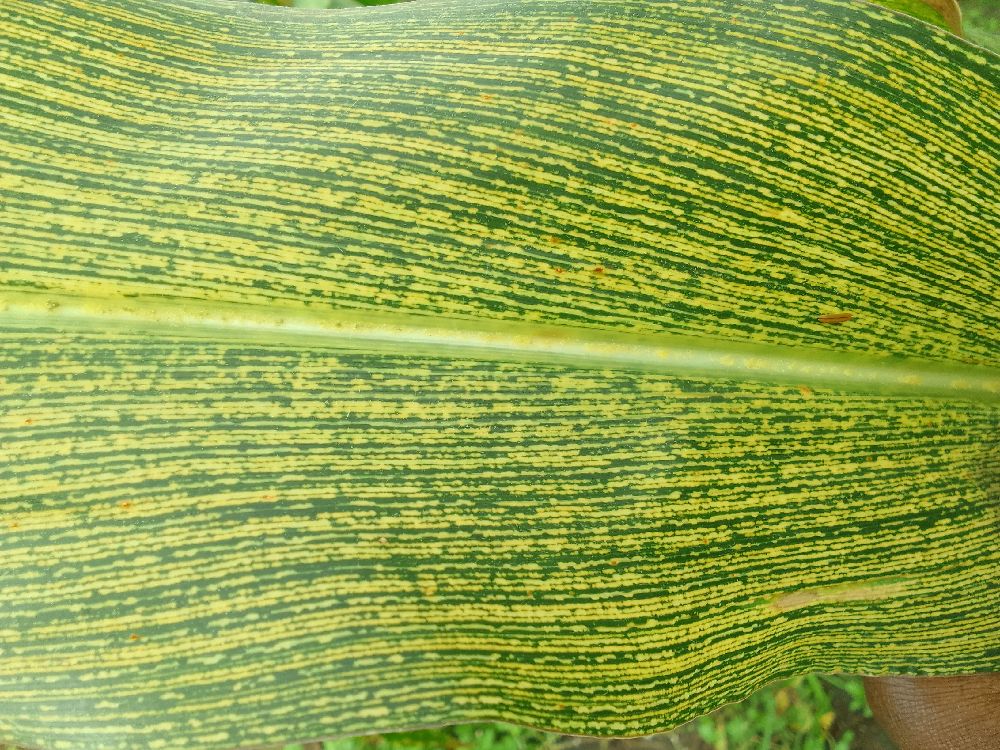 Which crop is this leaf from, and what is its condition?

maize, maize streak virus
